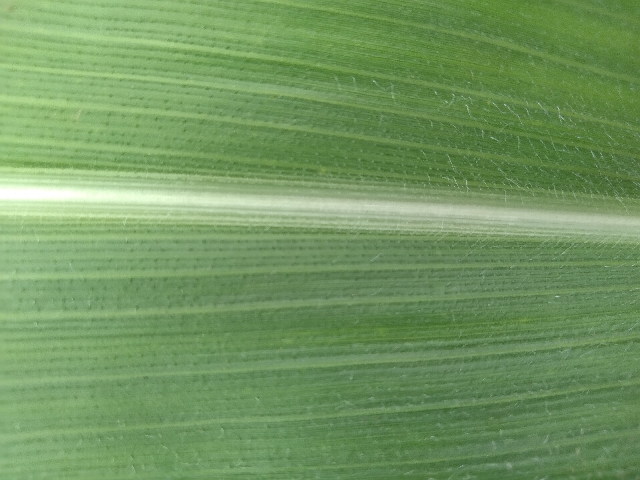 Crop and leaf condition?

maize, healthy
